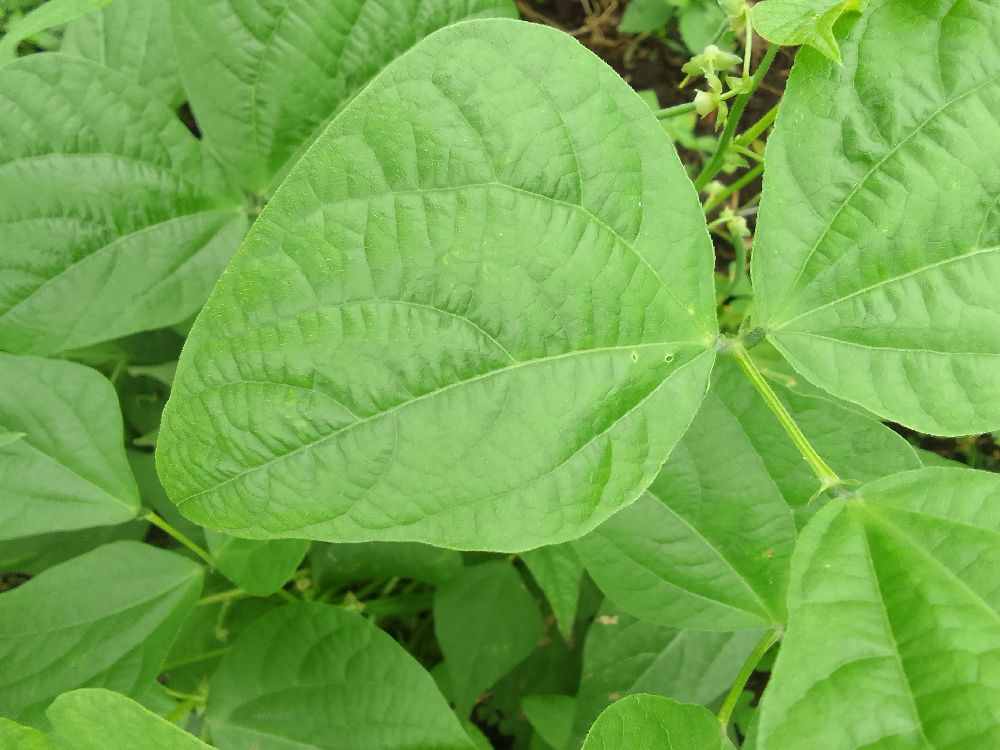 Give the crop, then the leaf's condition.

common bean, healthy
